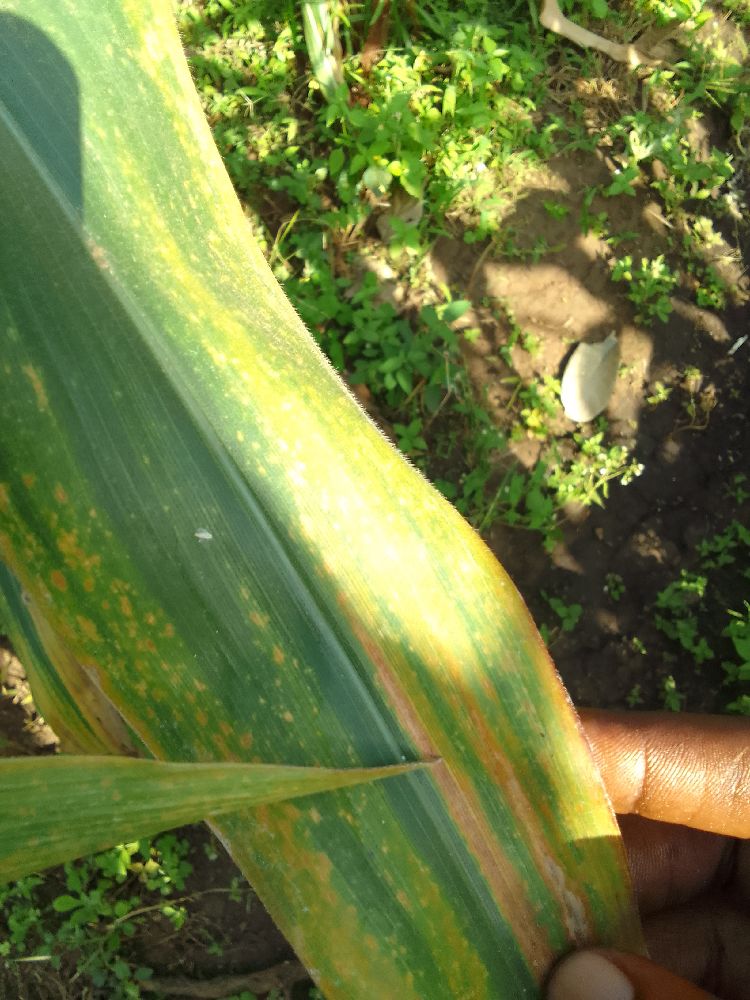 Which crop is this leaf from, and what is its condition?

maize, maize lethal necrosis
